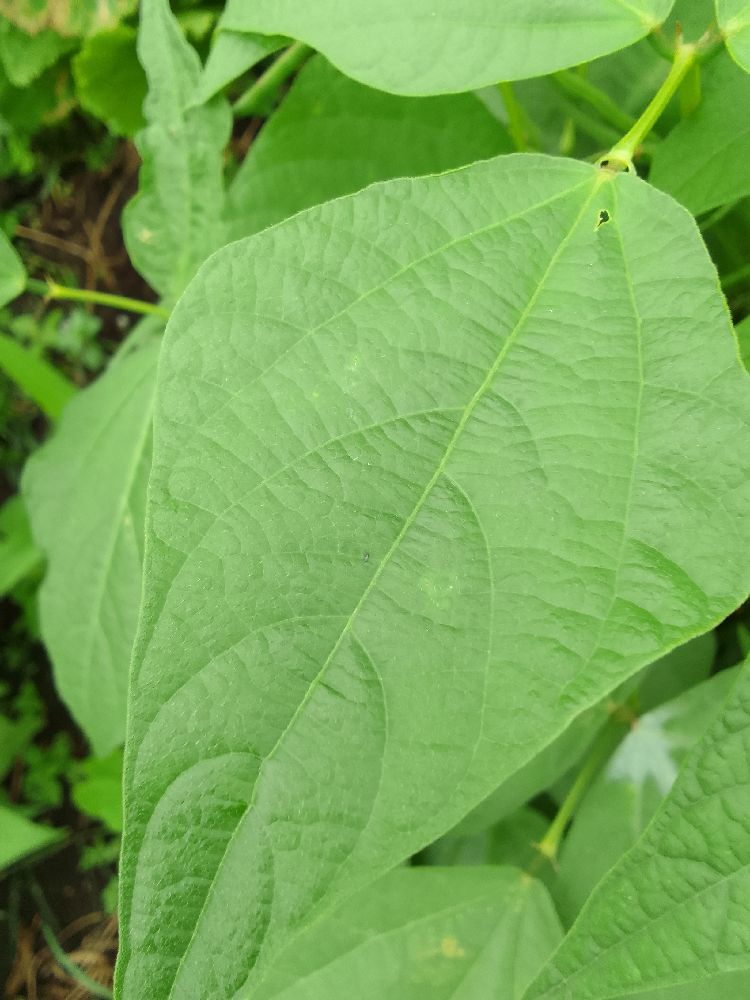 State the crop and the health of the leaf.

common bean, healthy
